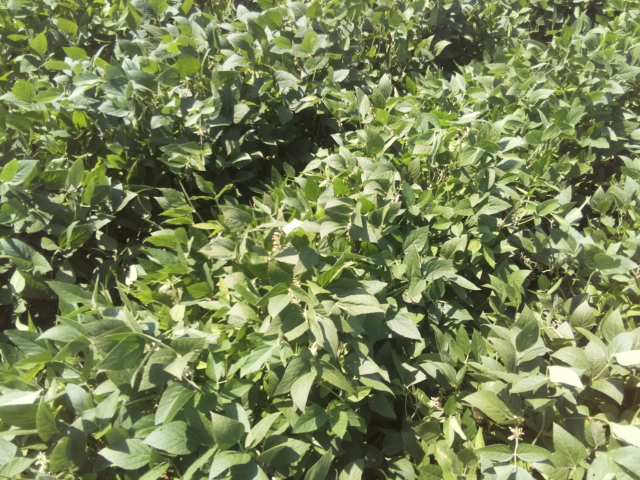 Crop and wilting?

soybean, leaves with no wilting
